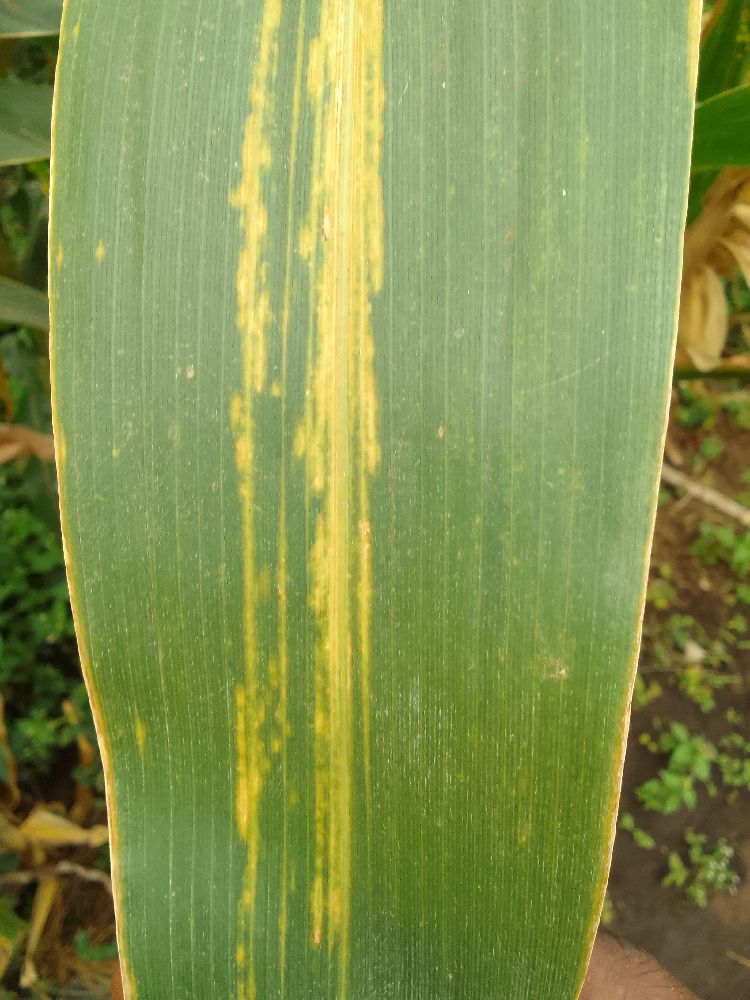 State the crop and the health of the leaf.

maize, maize lethal necrosis
